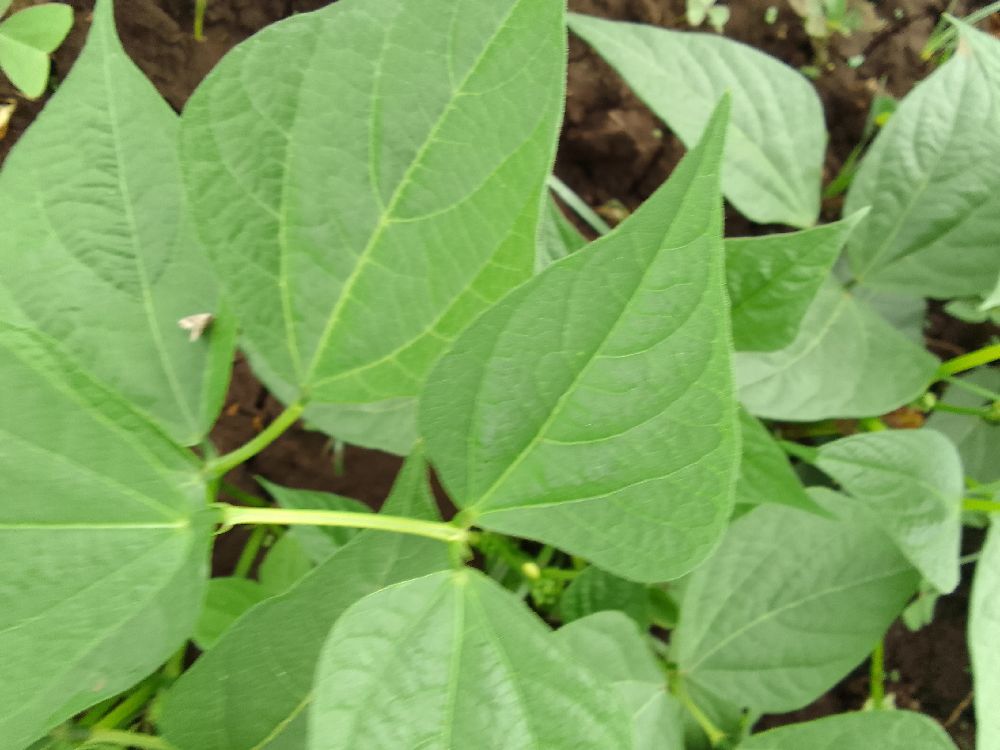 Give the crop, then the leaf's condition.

common bean, healthy
